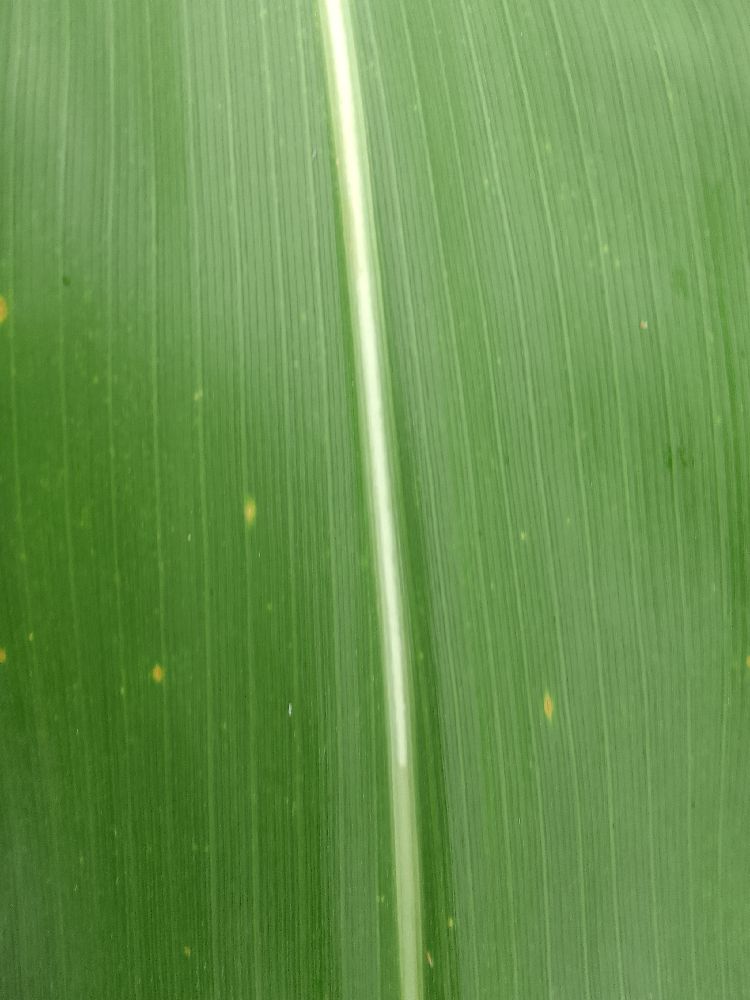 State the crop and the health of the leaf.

maize, healthy
